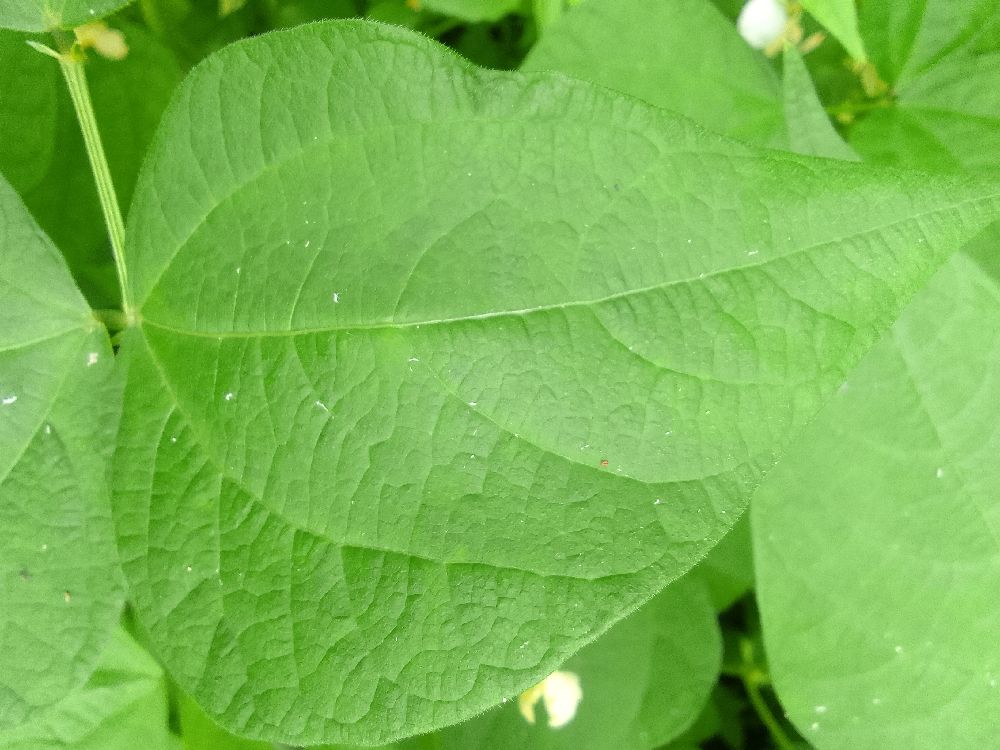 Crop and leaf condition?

common bean, healthy
